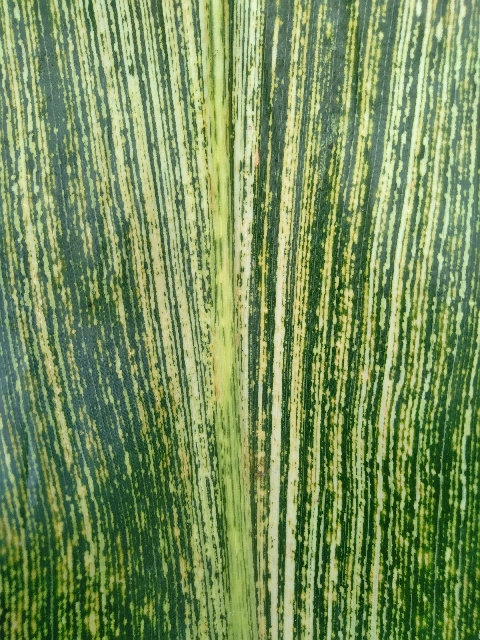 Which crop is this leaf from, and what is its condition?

maize, maize streak virus
